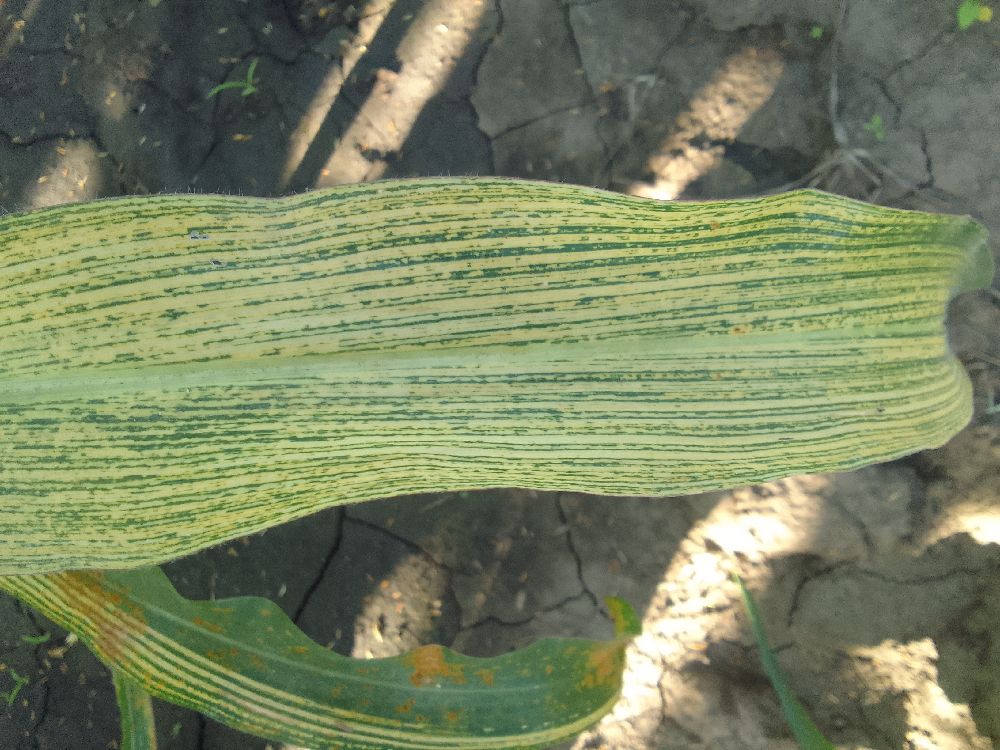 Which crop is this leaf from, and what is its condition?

maize, maize streak virus
